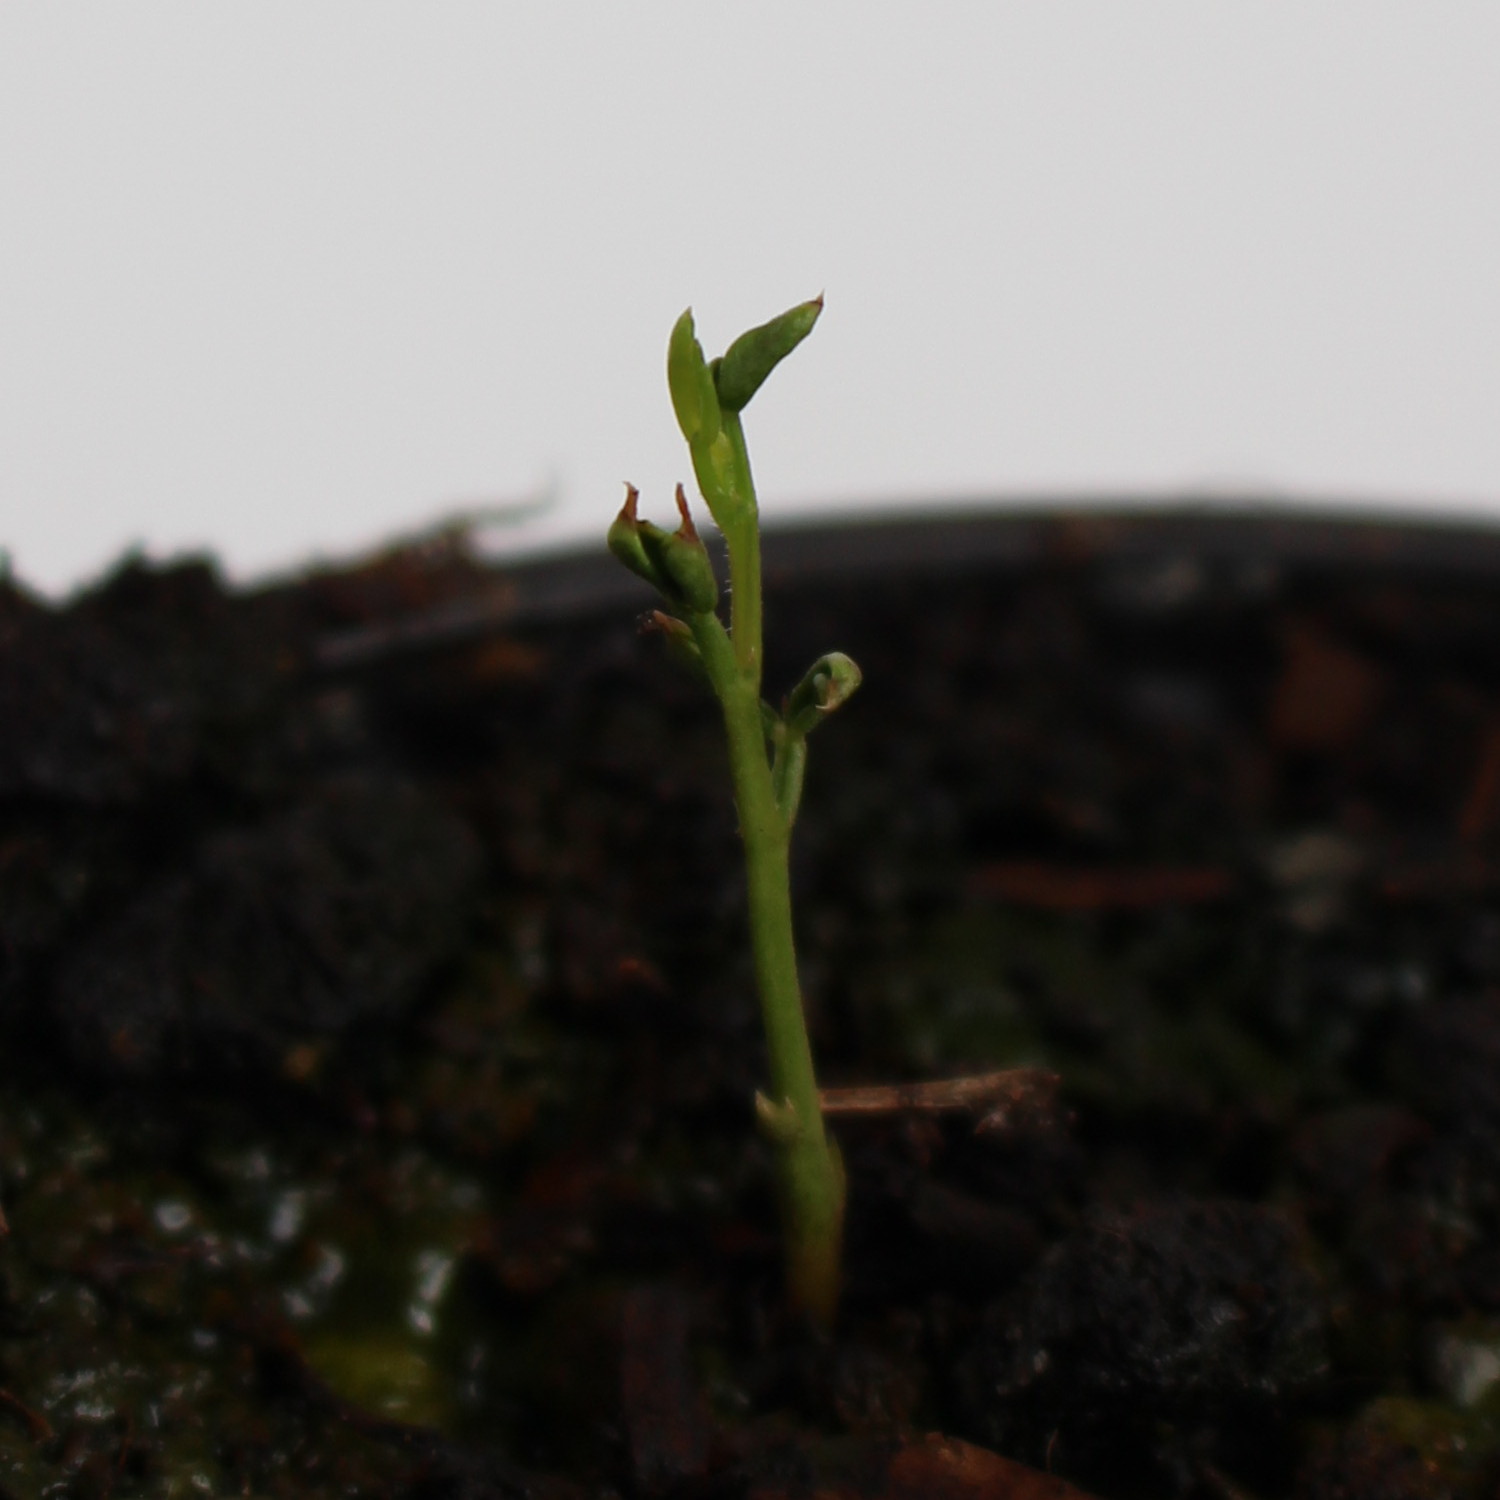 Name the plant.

Vicia sativa
